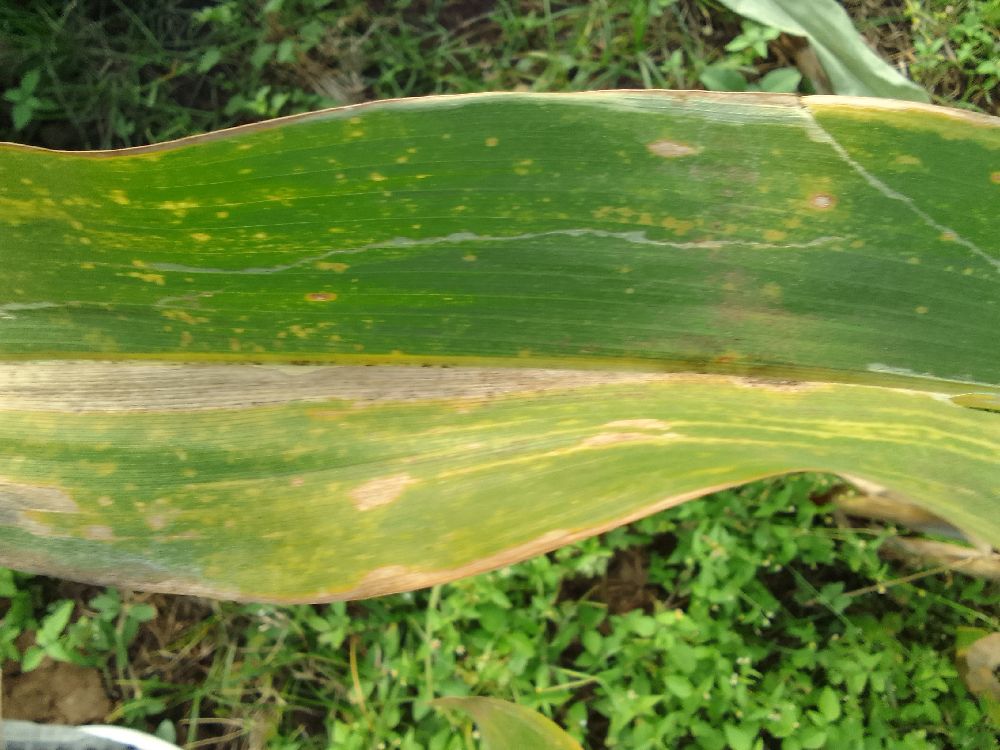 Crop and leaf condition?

maize, maize lethal necrosis
